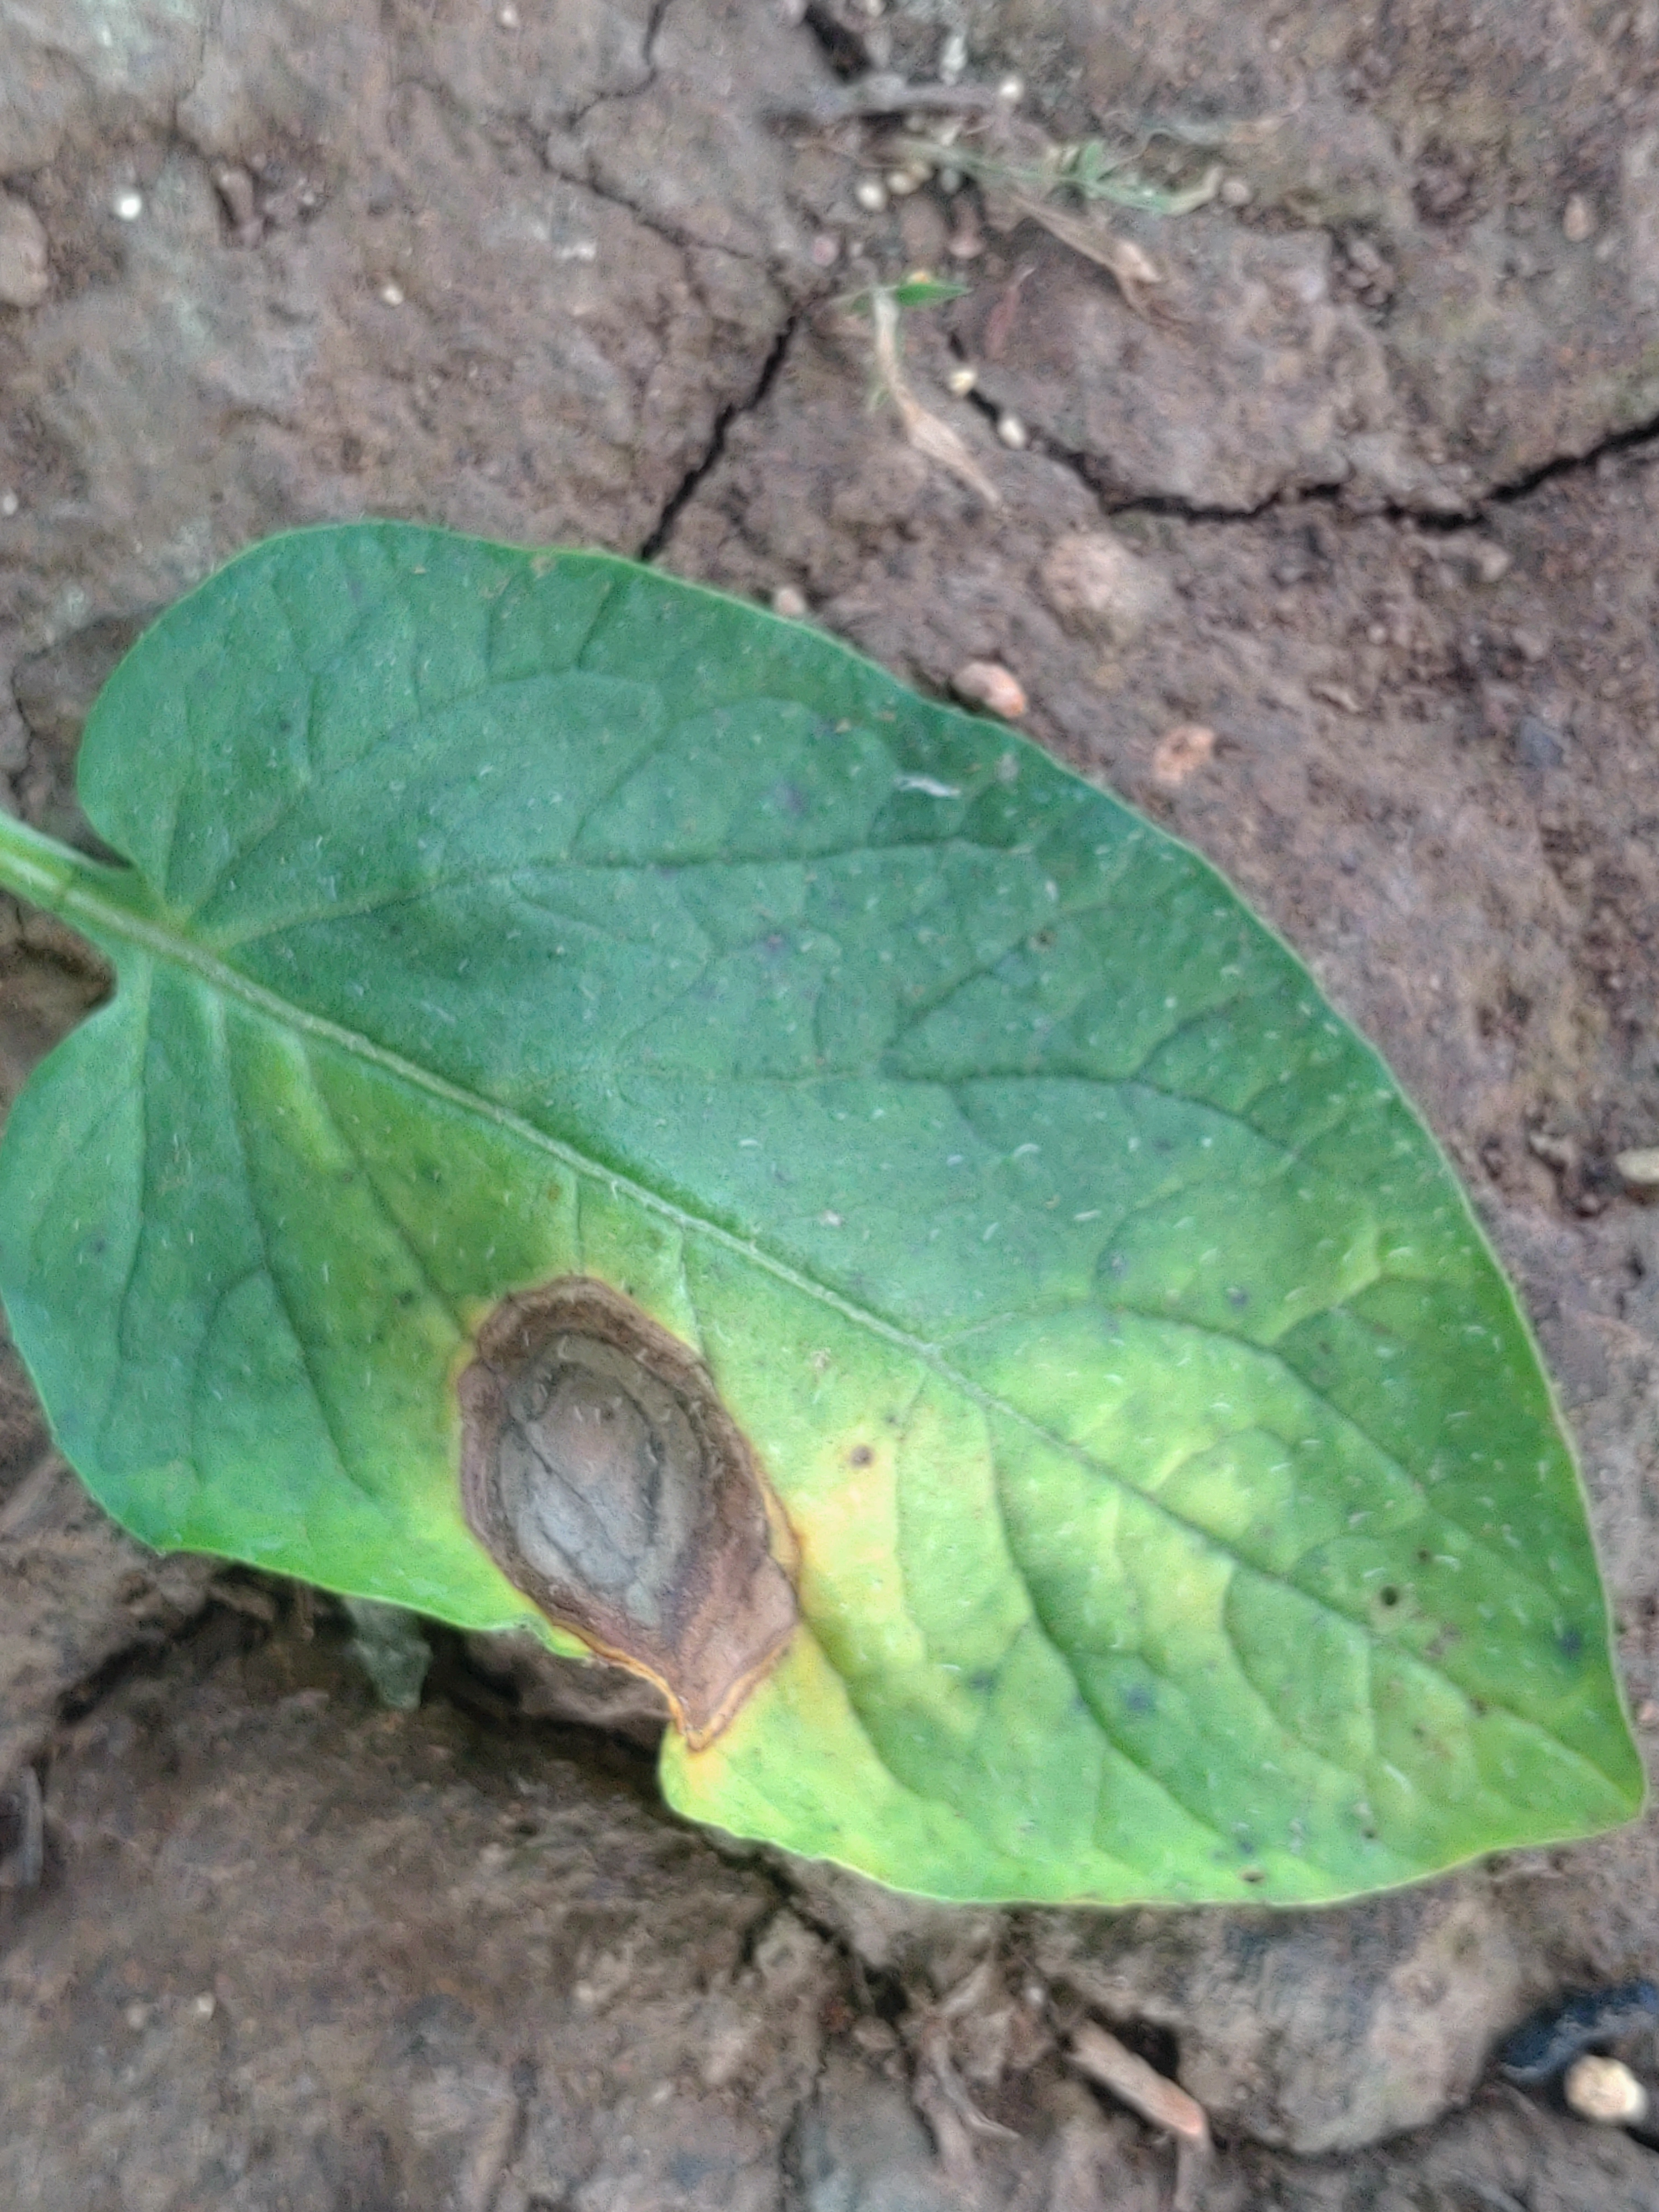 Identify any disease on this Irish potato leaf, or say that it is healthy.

early blight
